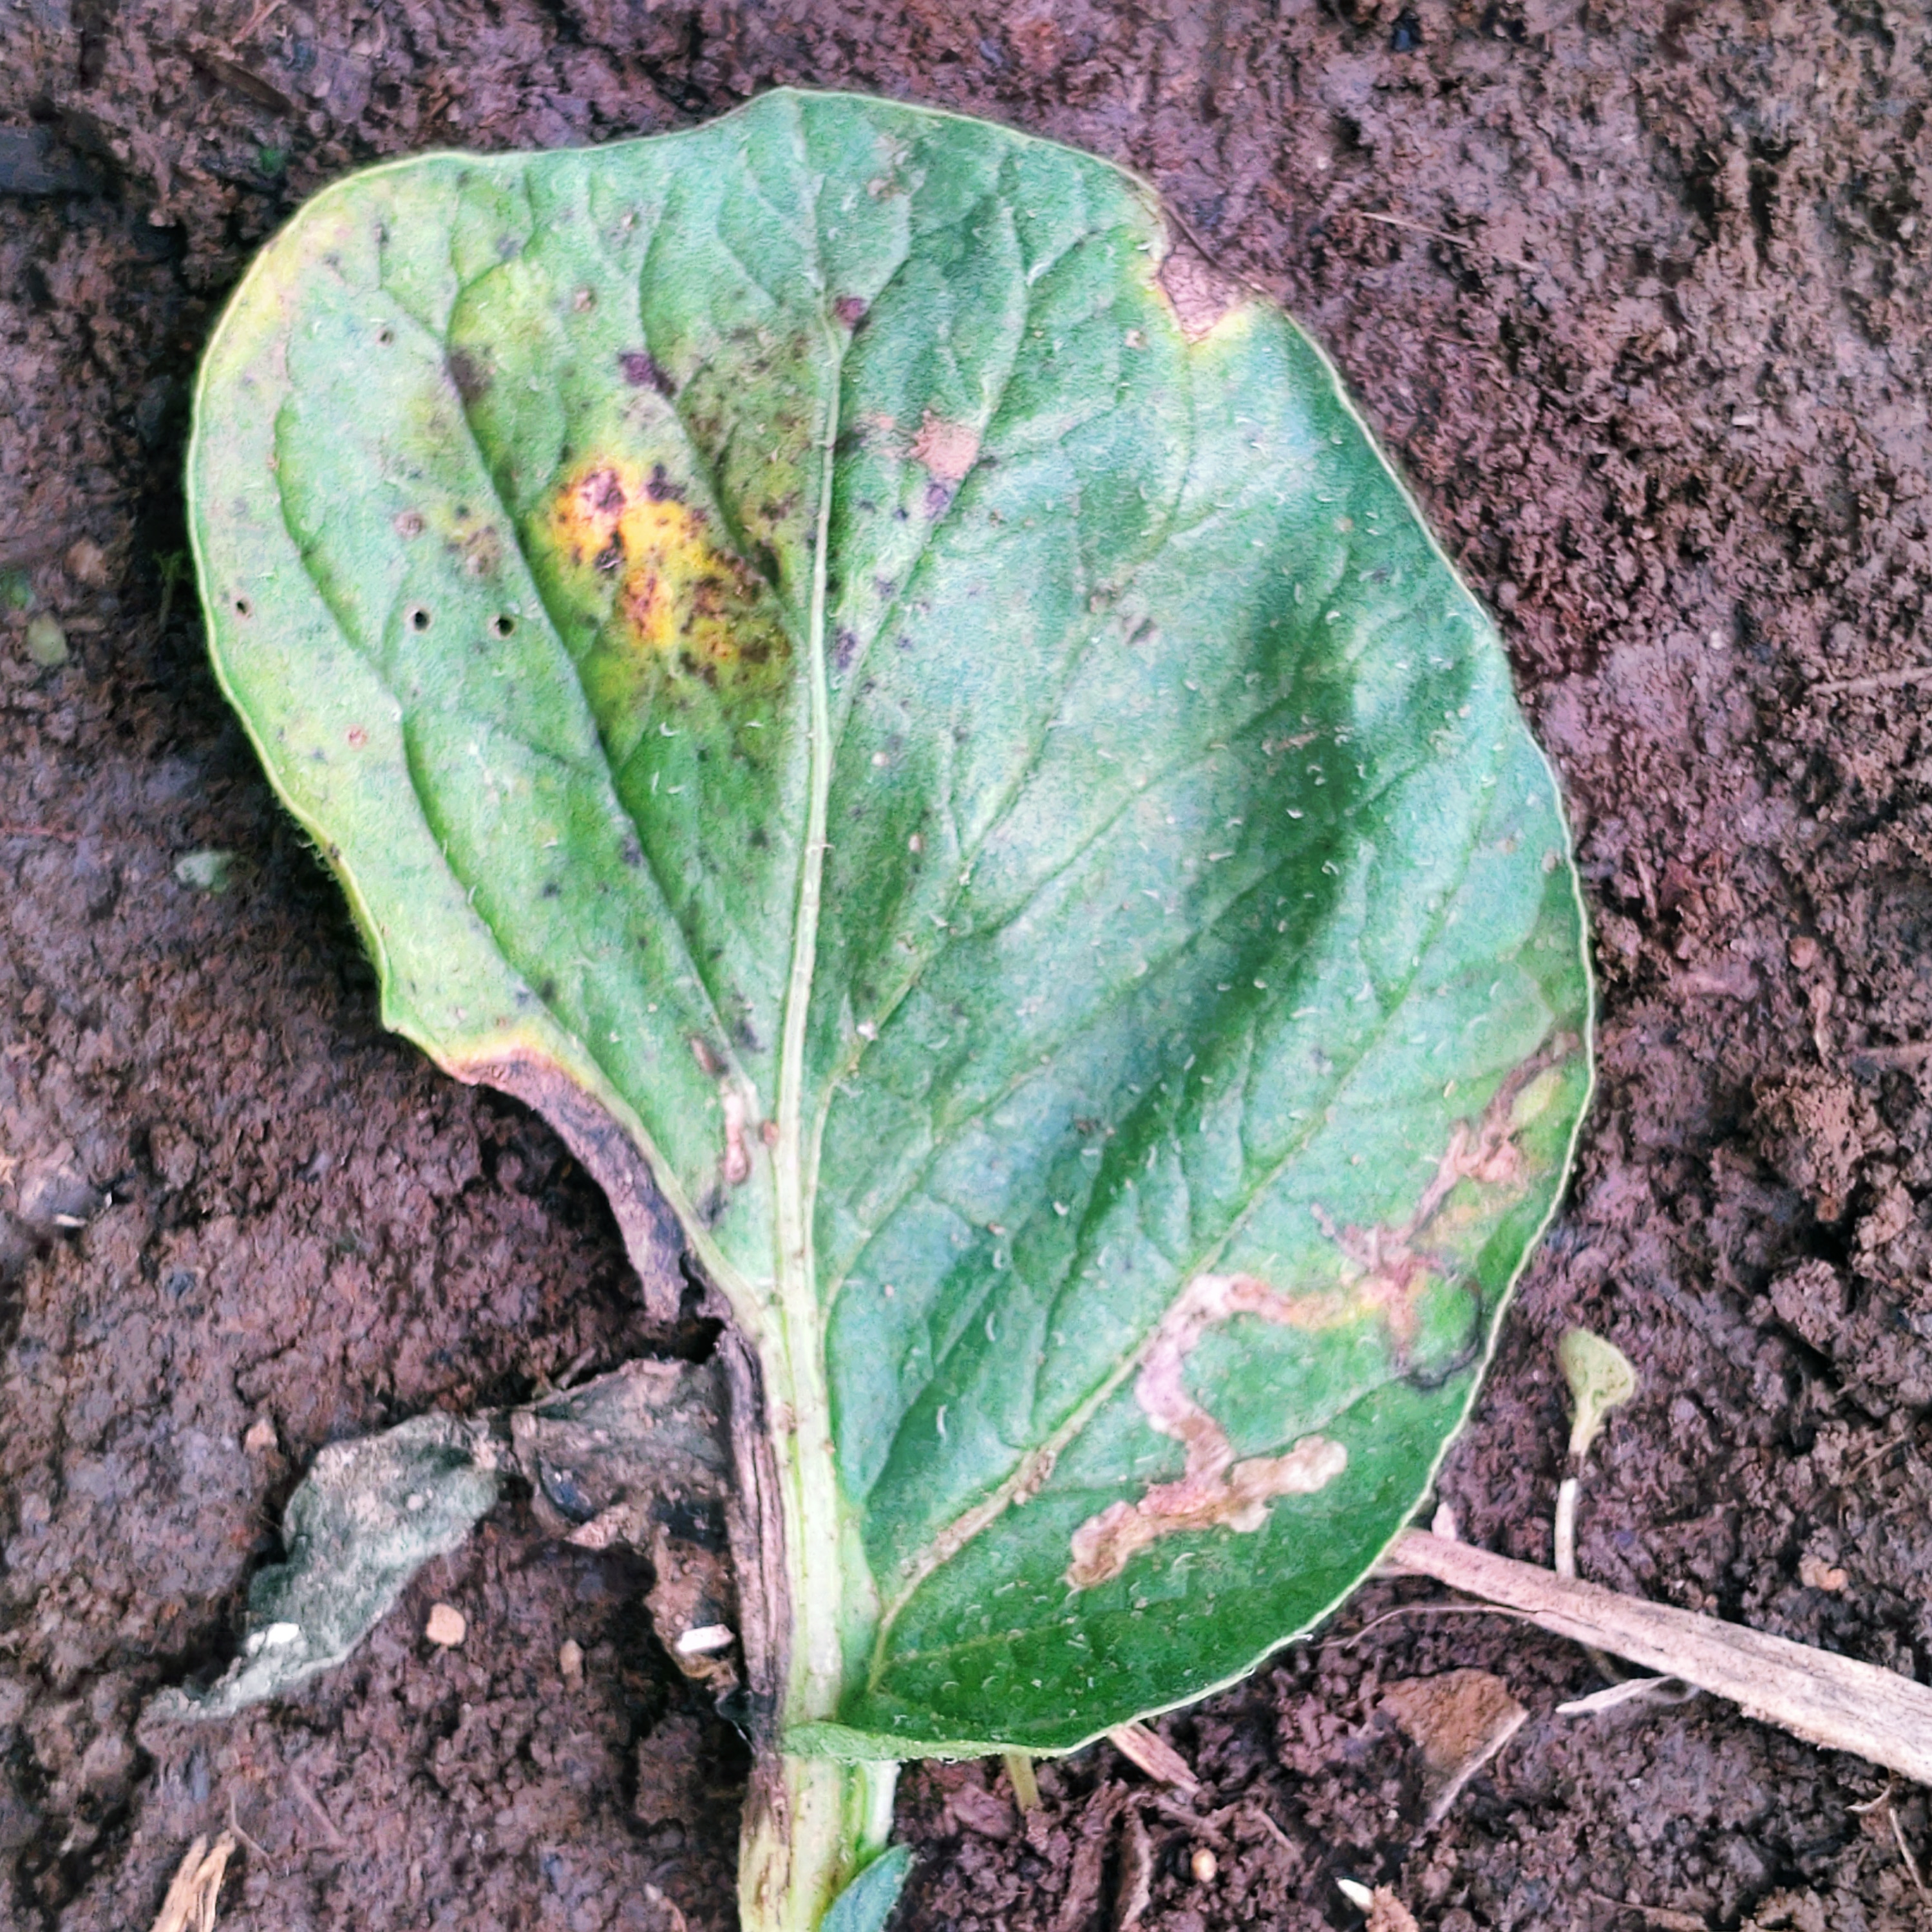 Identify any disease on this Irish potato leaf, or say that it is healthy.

late blight
